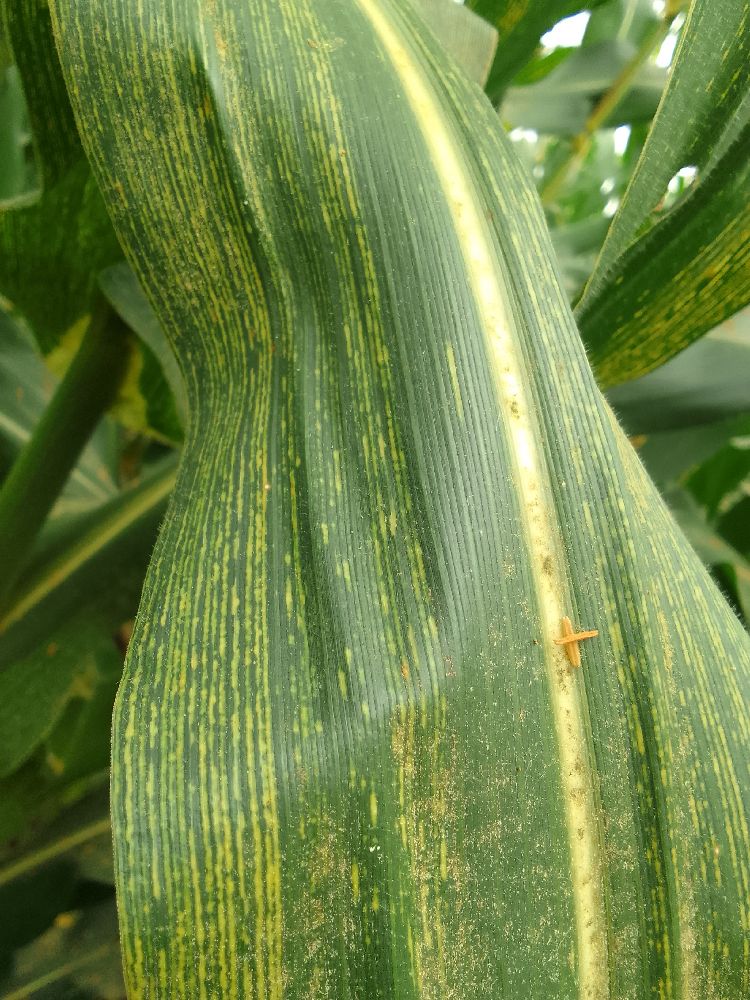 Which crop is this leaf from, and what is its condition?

maize, maize streak virus
